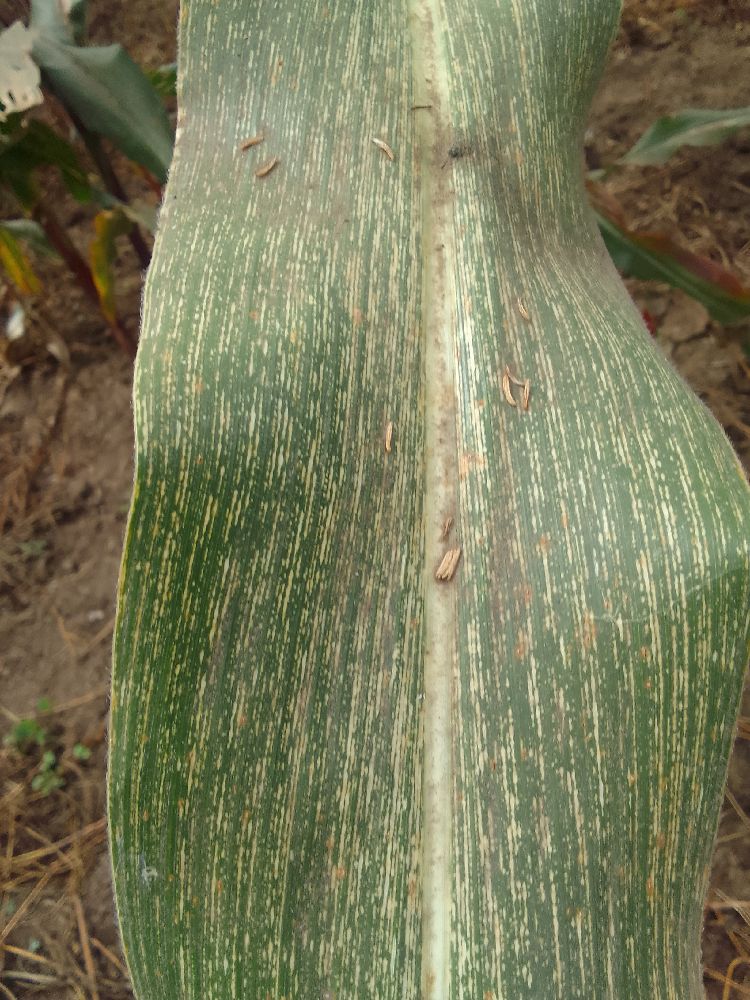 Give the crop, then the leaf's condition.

maize, maize streak virus
